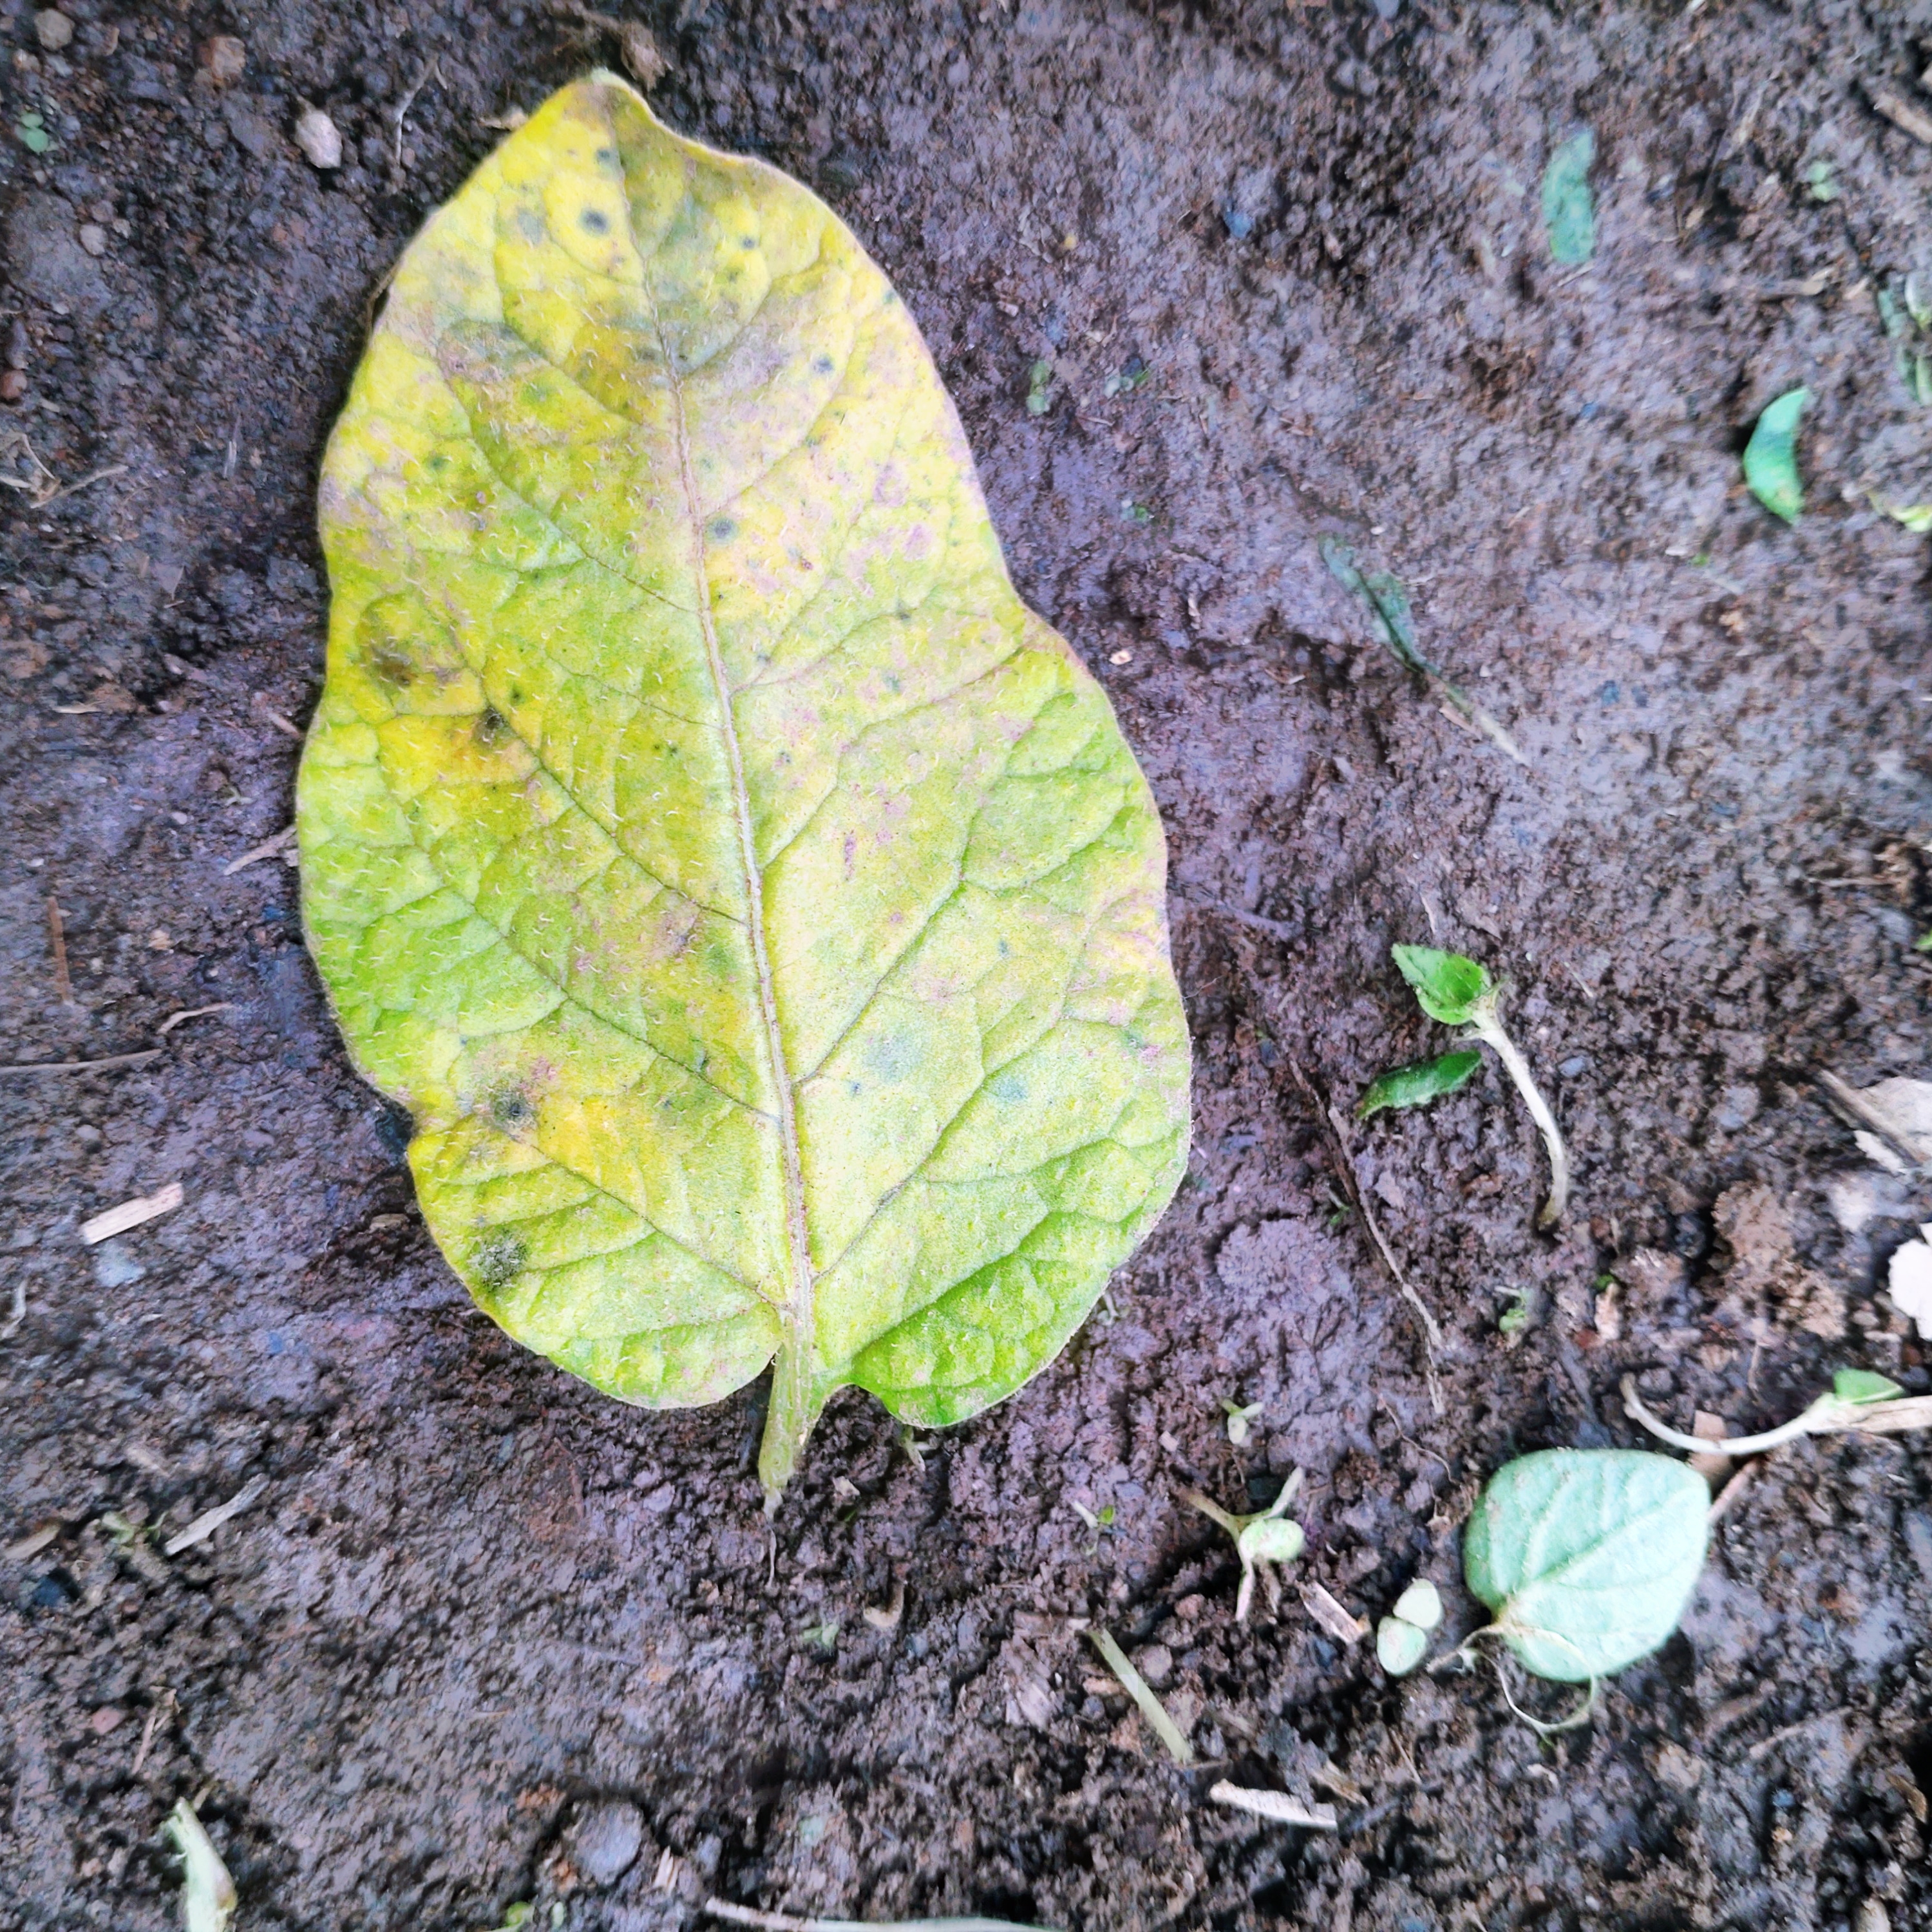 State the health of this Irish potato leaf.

late blight
